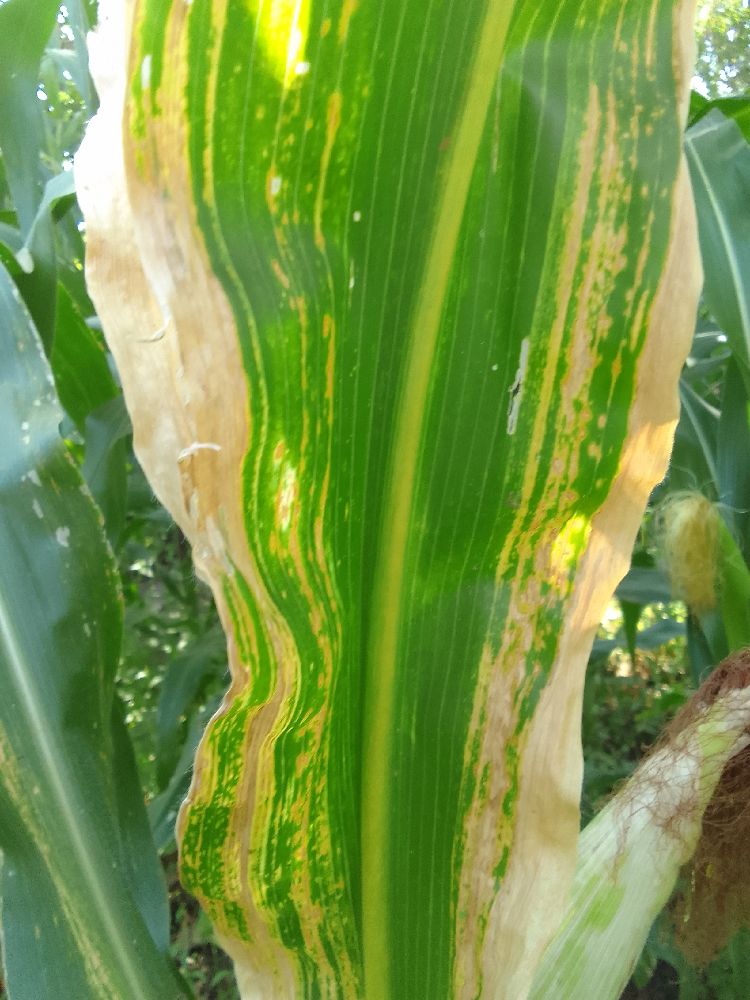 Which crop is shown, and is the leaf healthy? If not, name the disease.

maize, maize lethal necrosis
